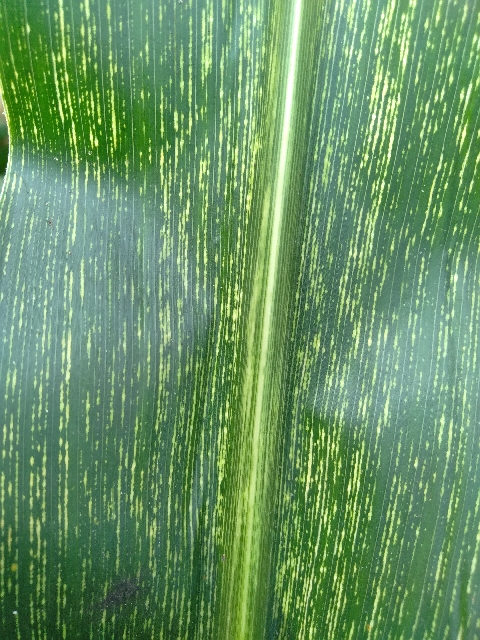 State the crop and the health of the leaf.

maize, maize streak virus
